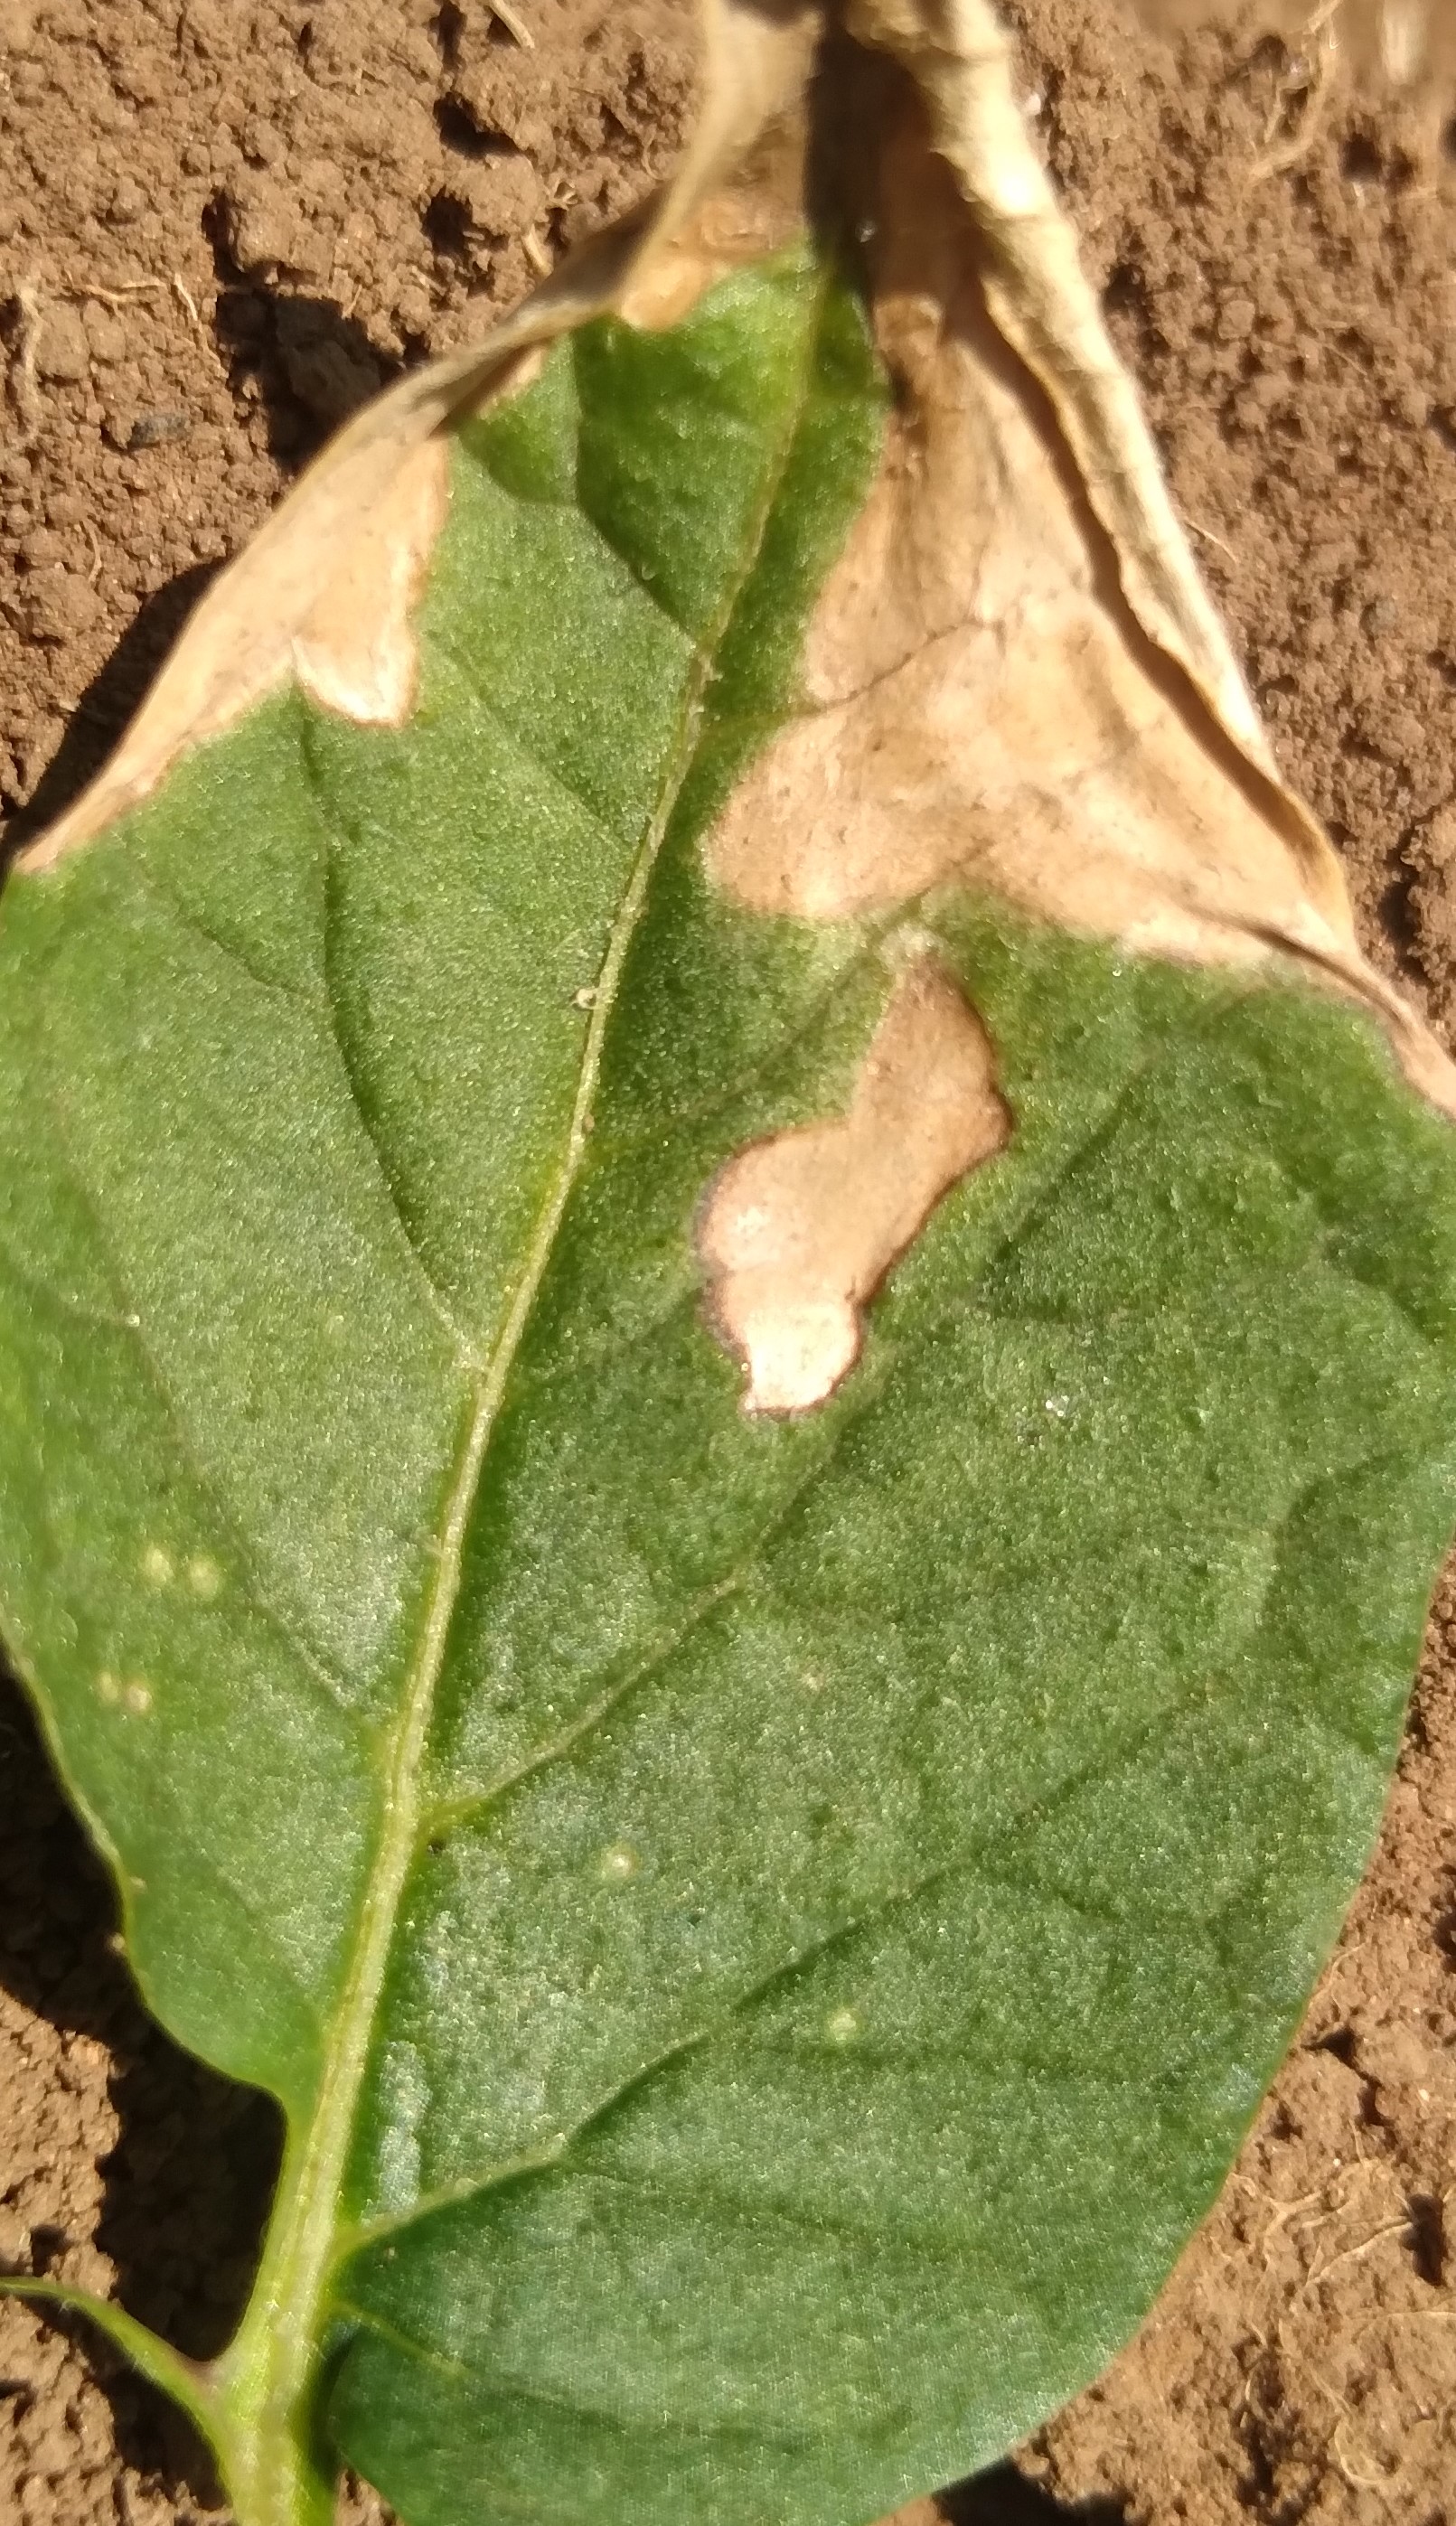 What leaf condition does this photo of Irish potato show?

early blight
